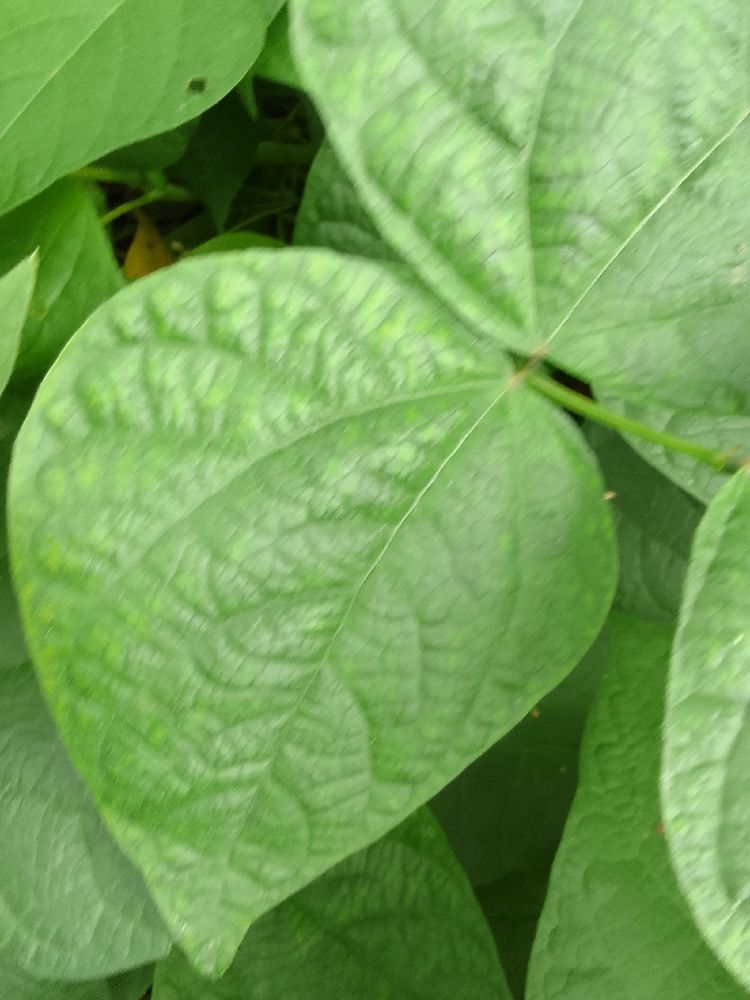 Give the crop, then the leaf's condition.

common bean, healthy
